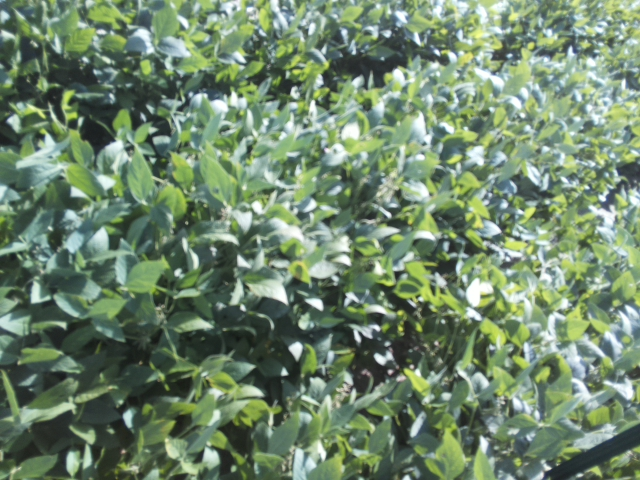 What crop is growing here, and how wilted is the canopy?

soybean, slight leaflet or petiole turgor loss in upper canopy
